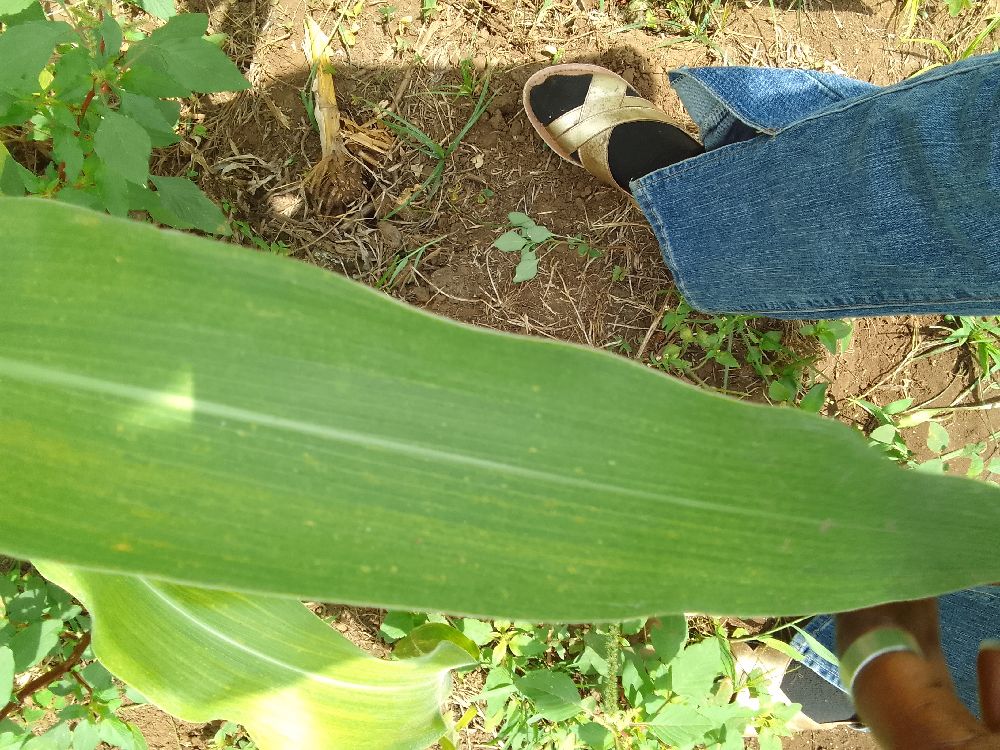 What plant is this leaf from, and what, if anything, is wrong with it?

maize, maize lethal necrosis
